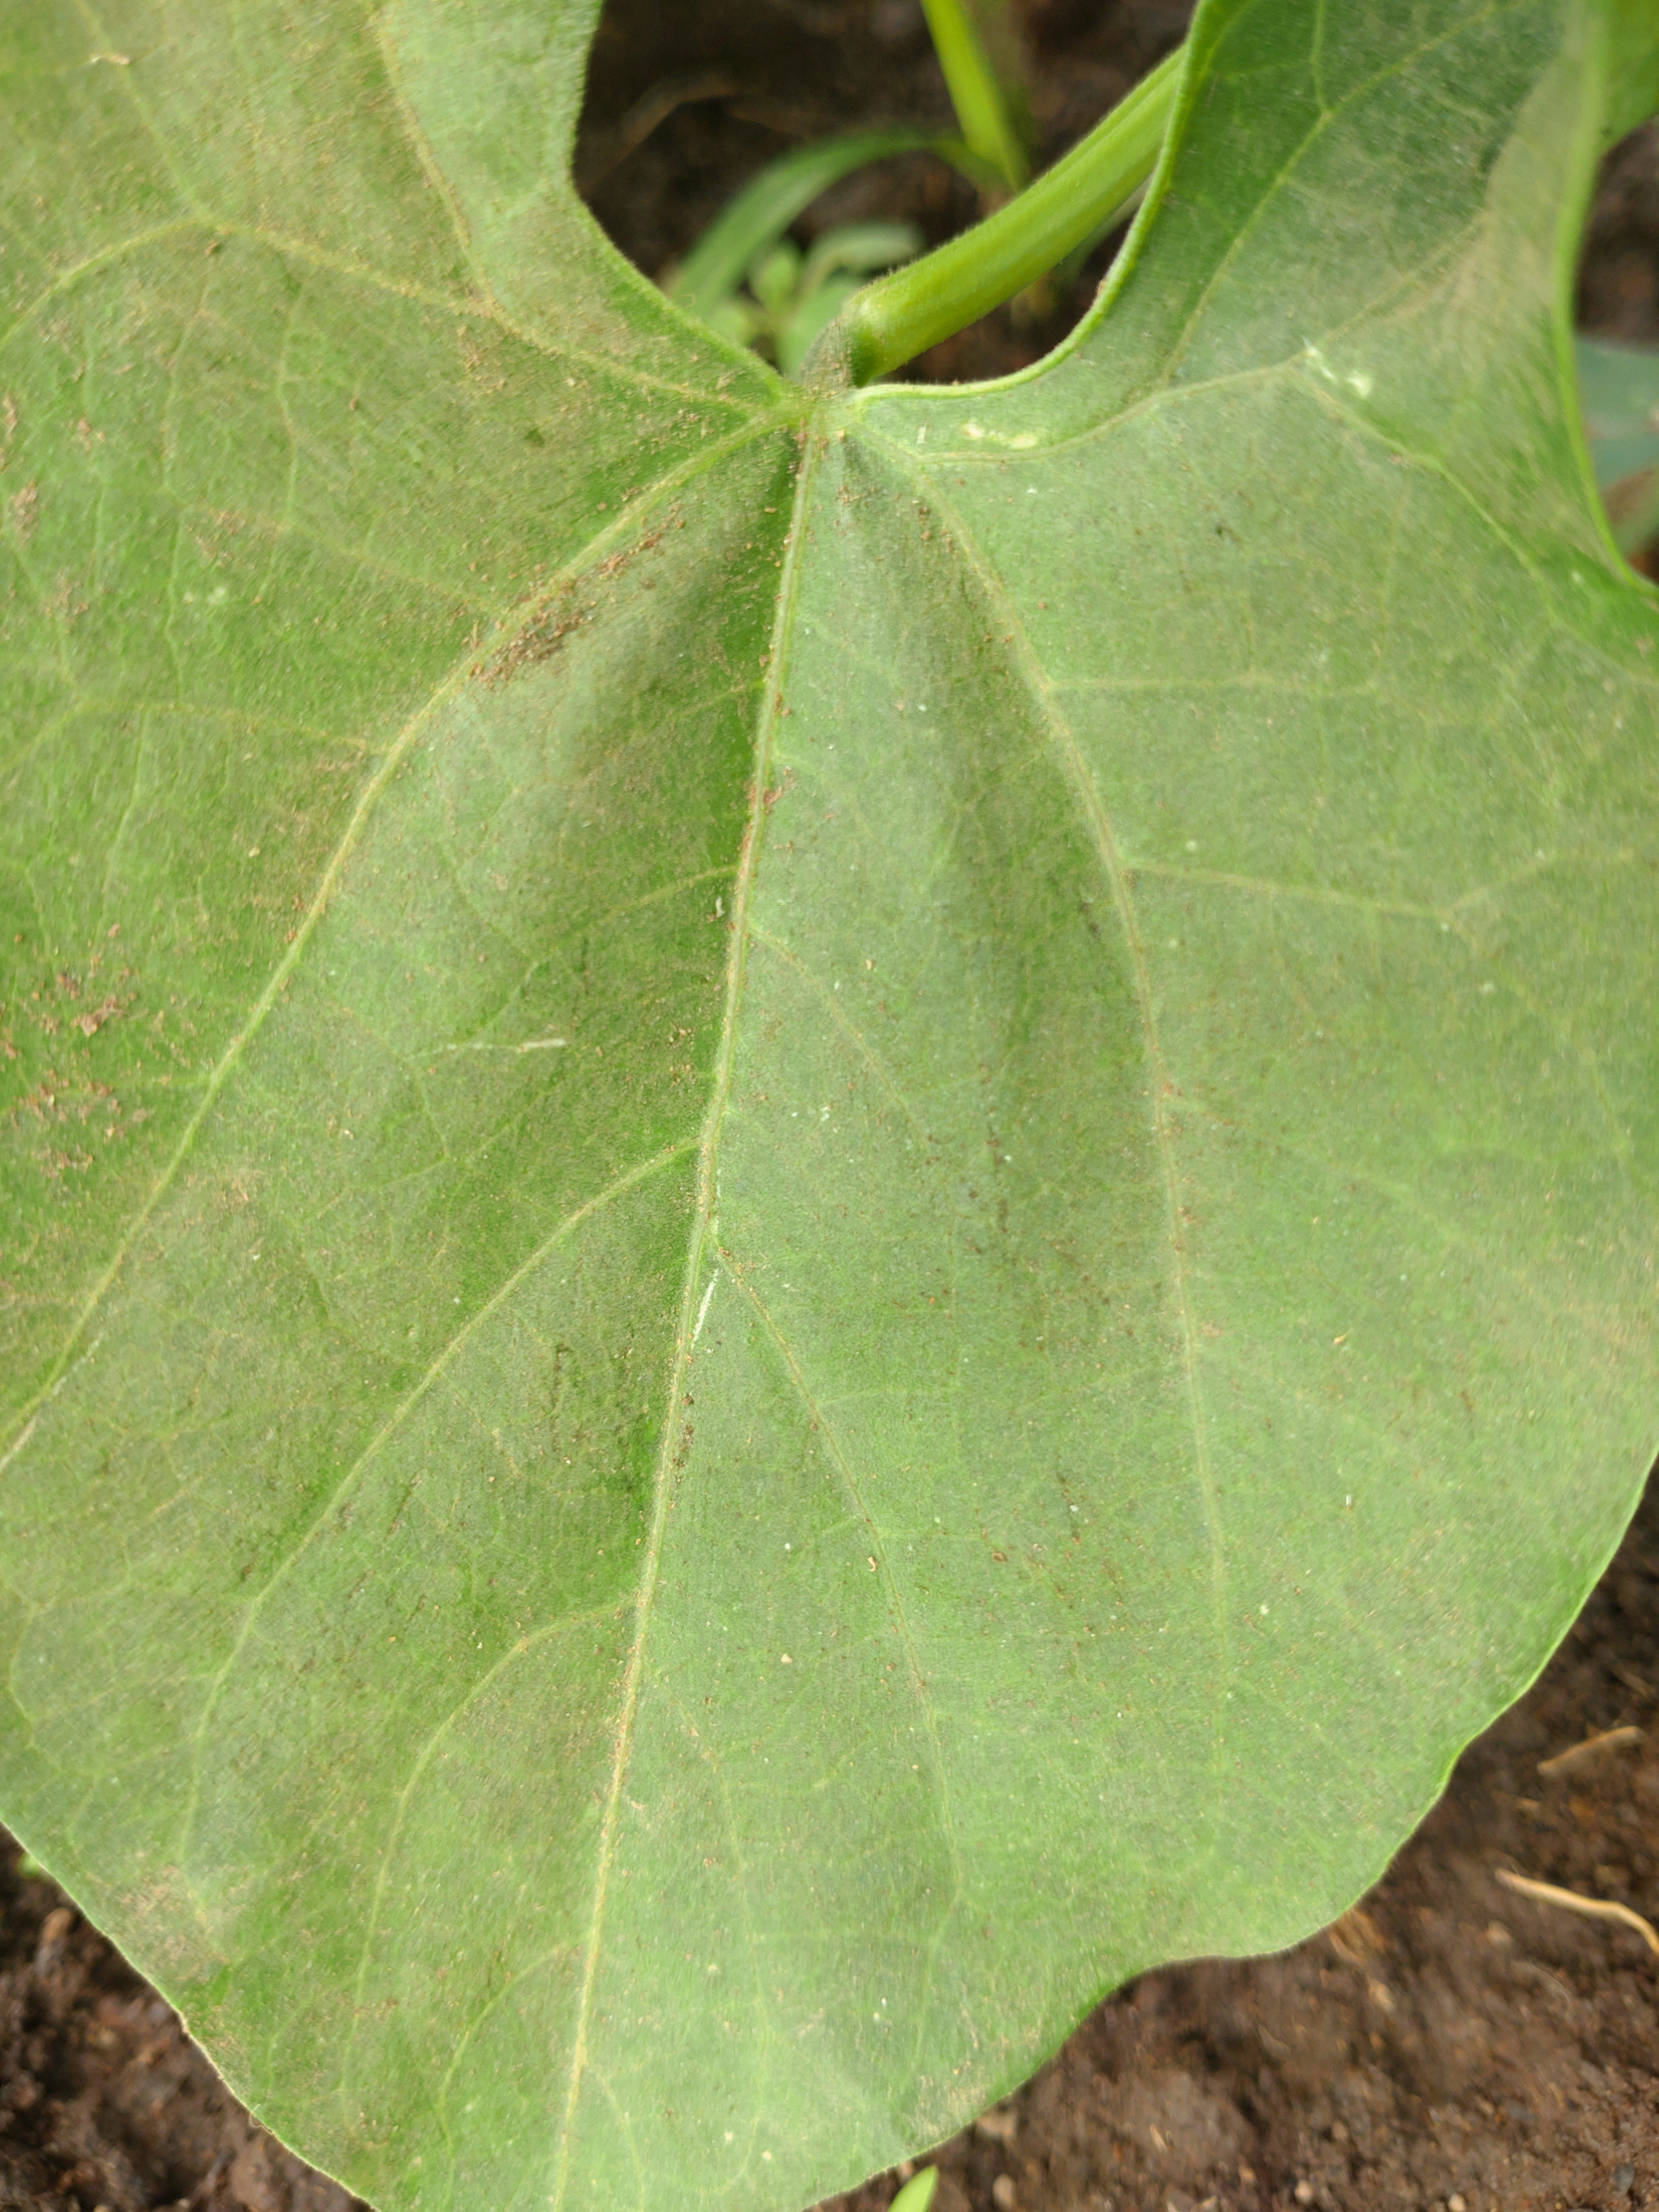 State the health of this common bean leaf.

healthy
